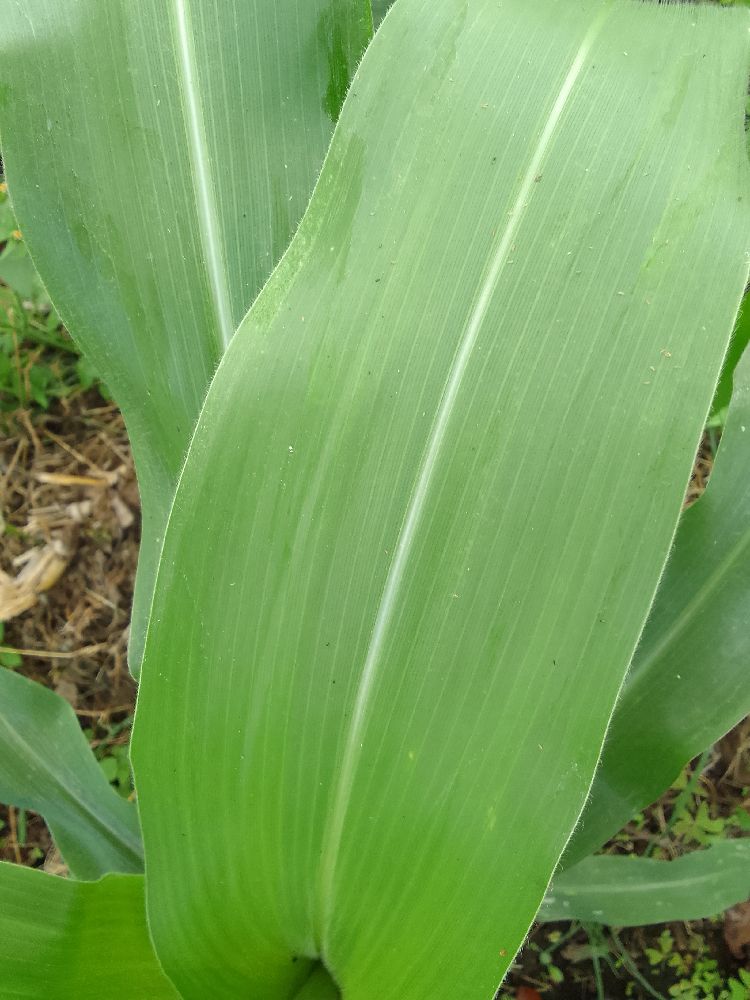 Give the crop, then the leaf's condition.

maize, healthy
